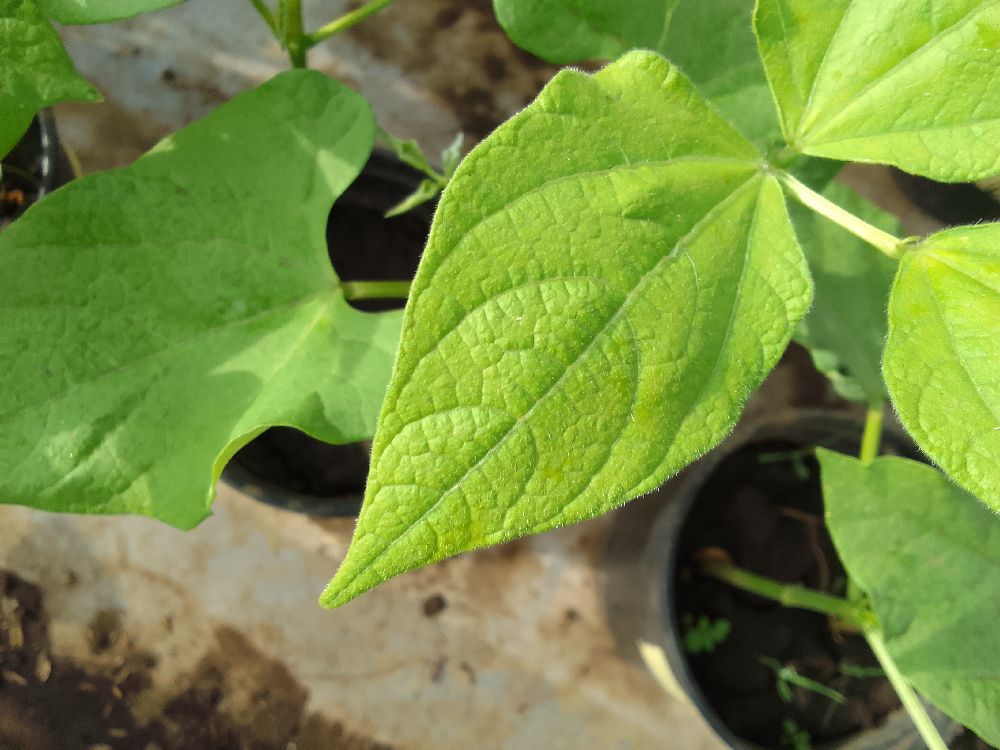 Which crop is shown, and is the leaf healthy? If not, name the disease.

common bean, healthy
